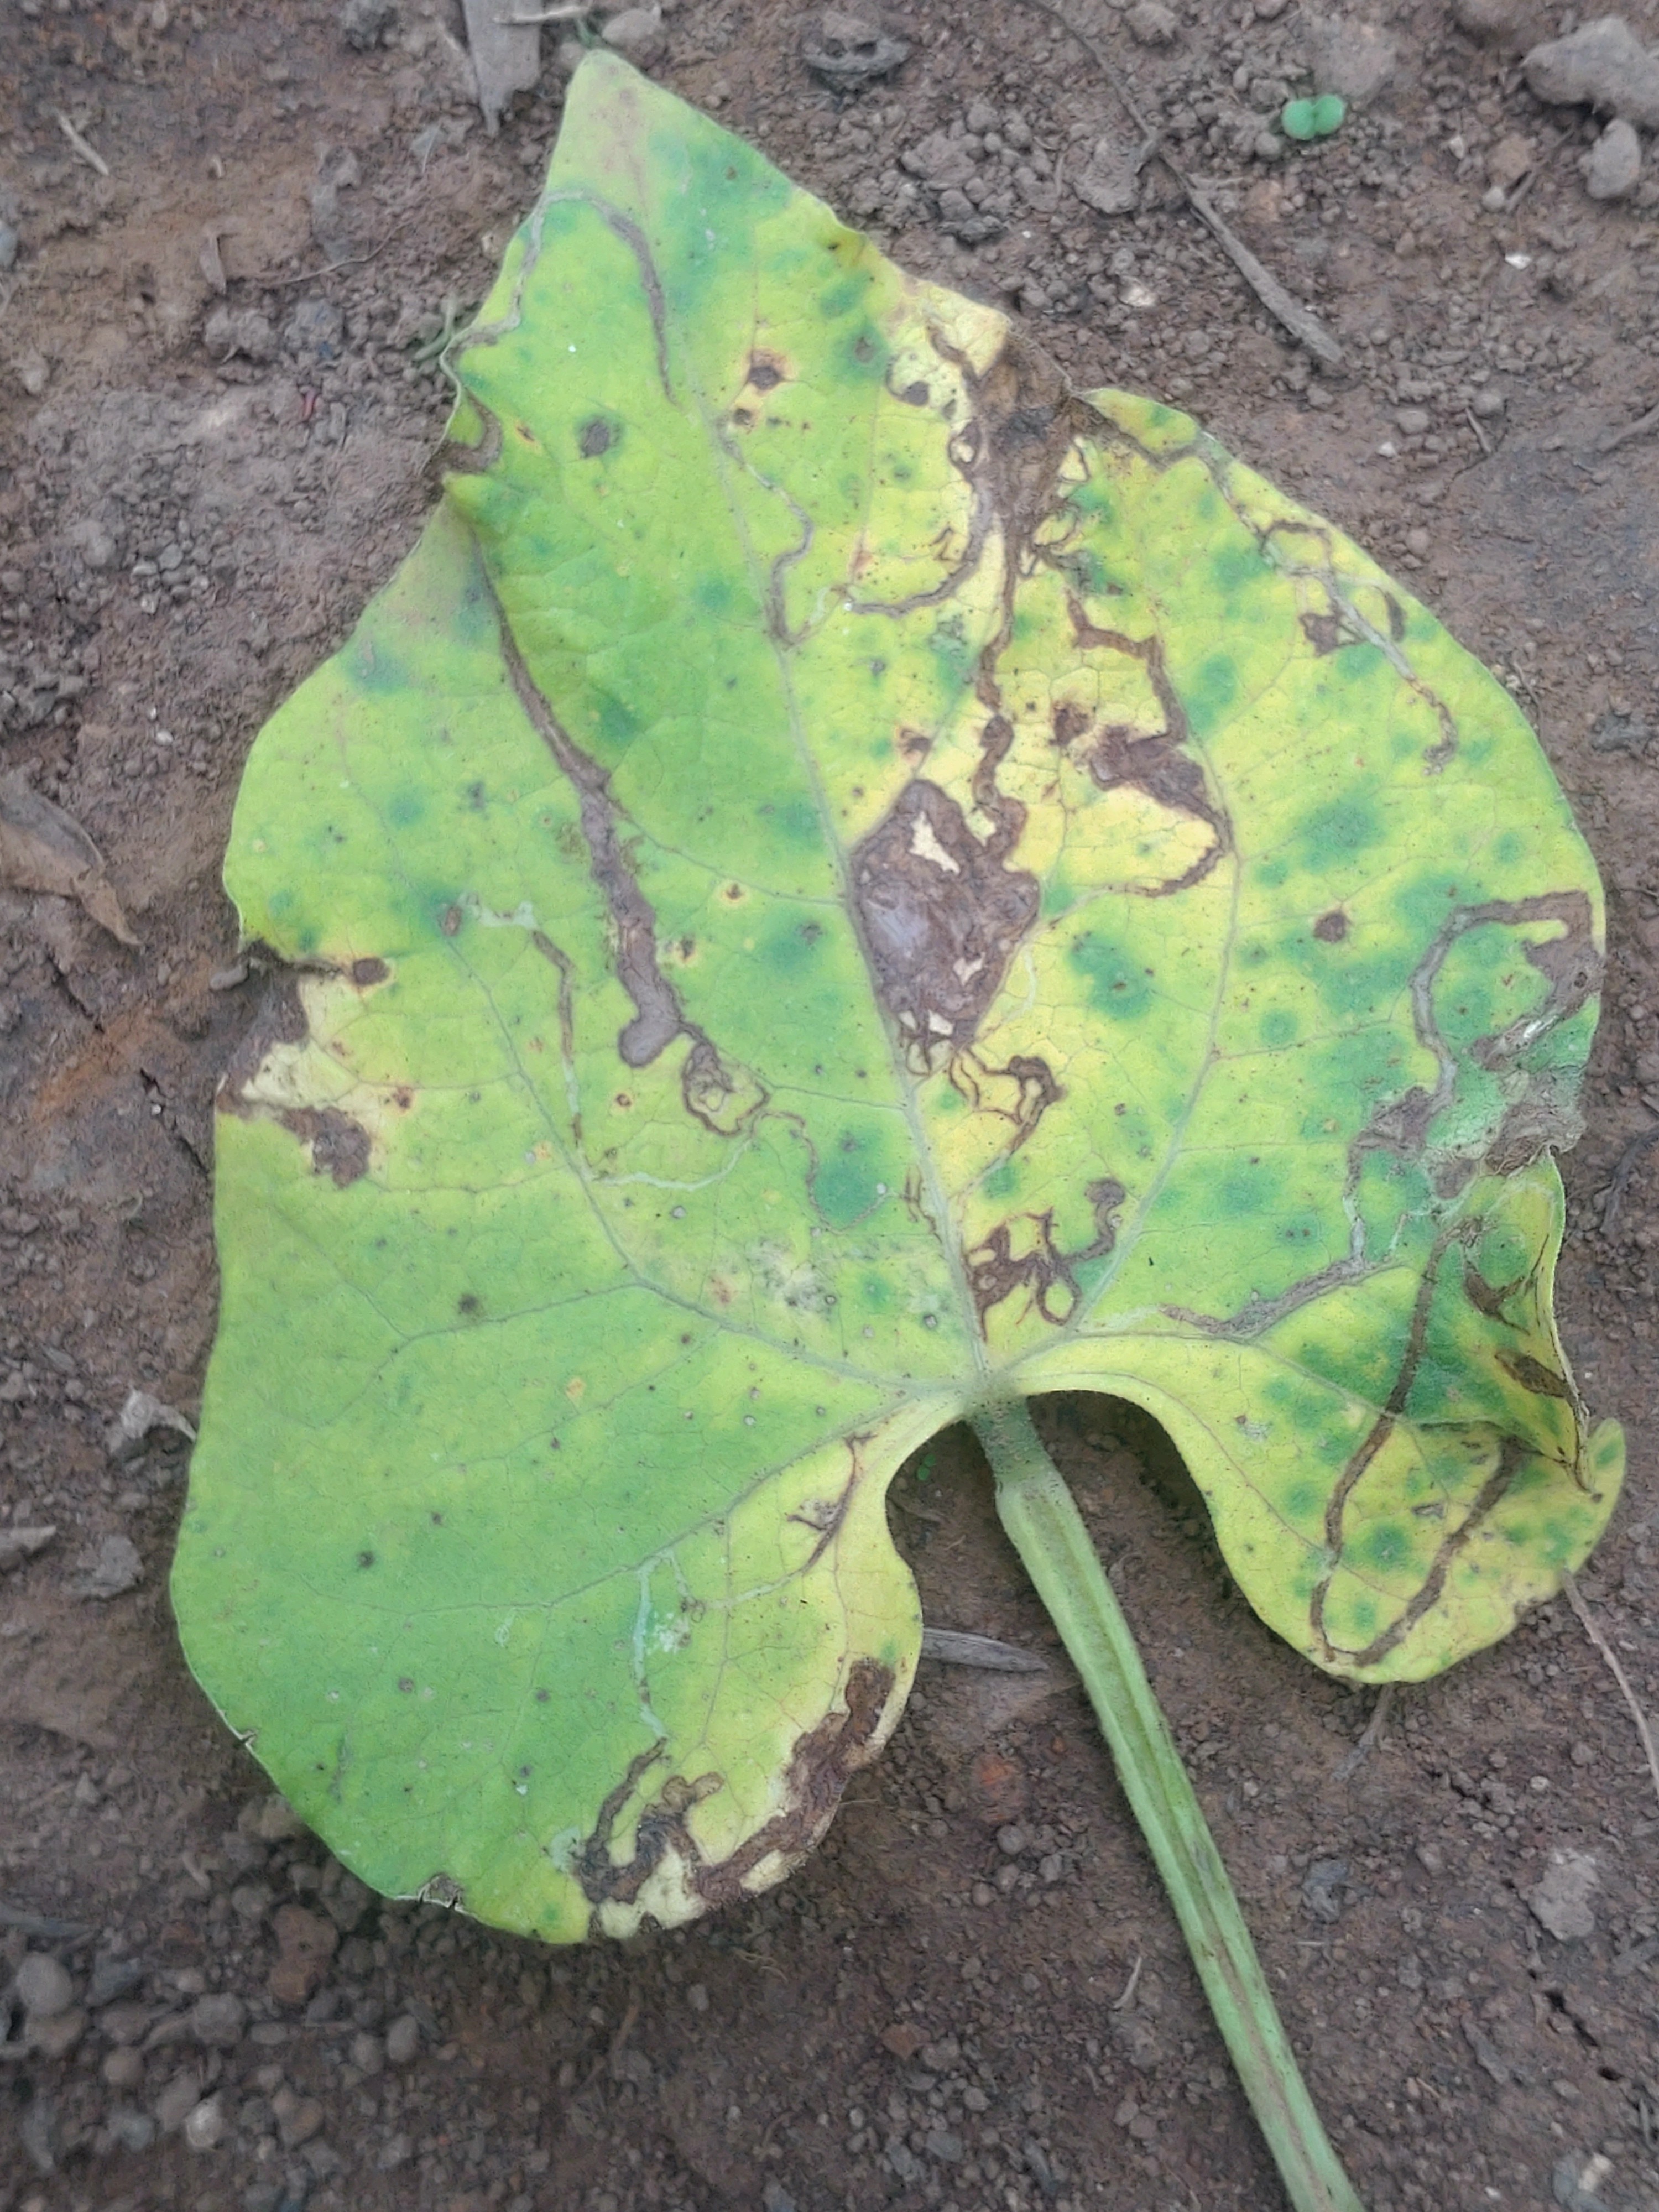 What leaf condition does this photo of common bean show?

anthracnose
